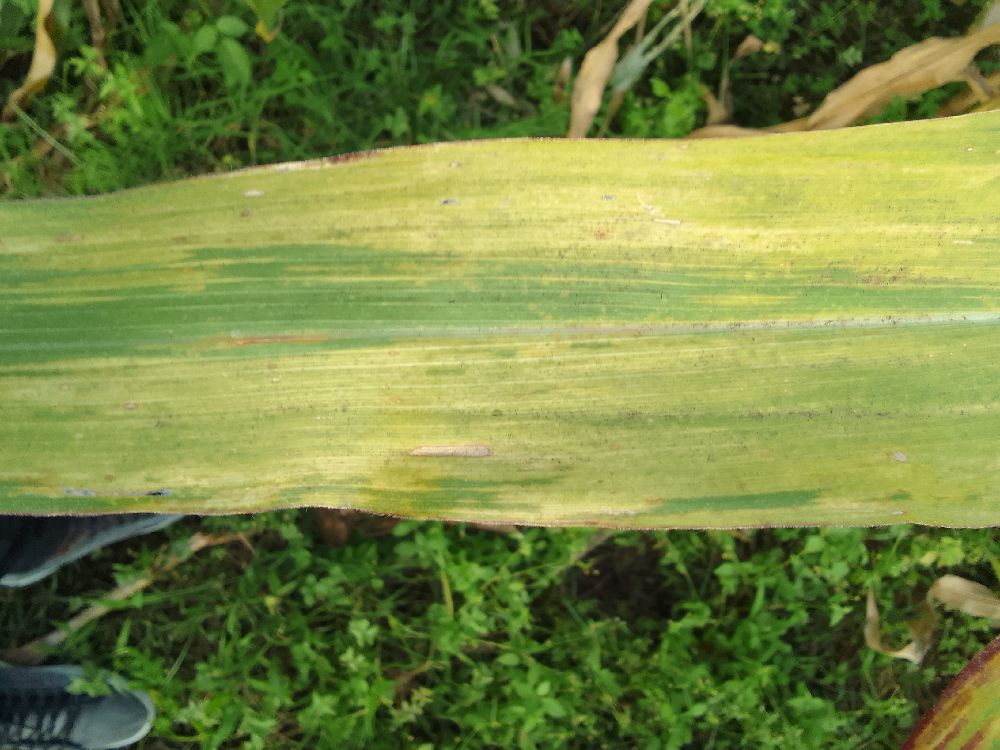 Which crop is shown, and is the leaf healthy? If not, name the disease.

maize, maize lethal necrosis
